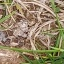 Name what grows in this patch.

grass
